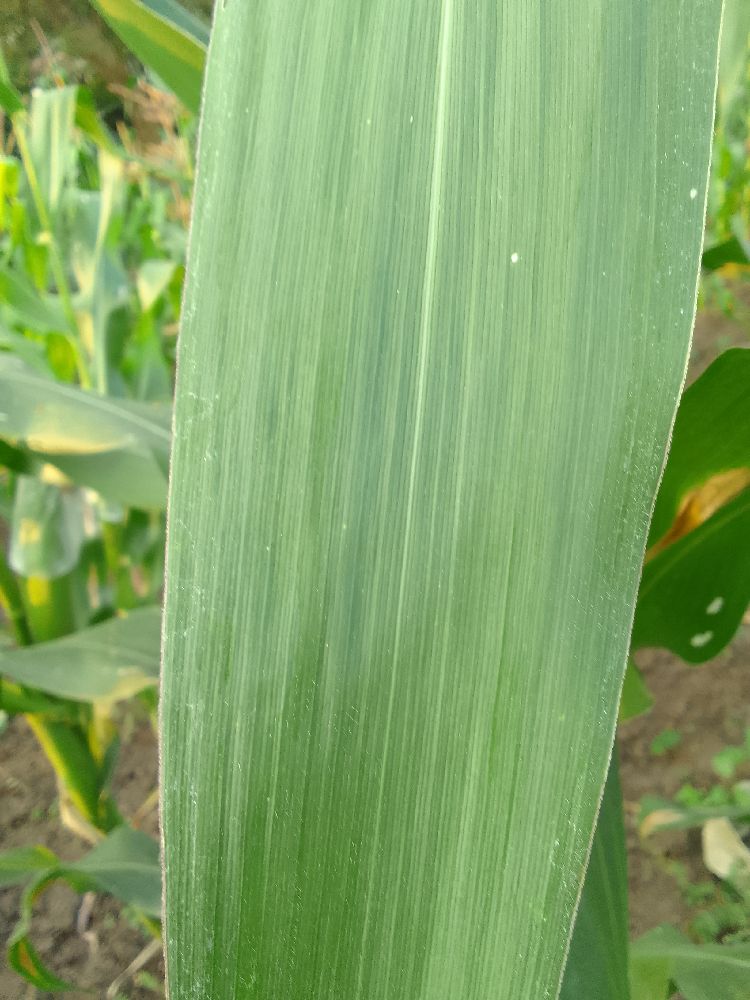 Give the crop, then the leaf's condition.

maize, healthy
